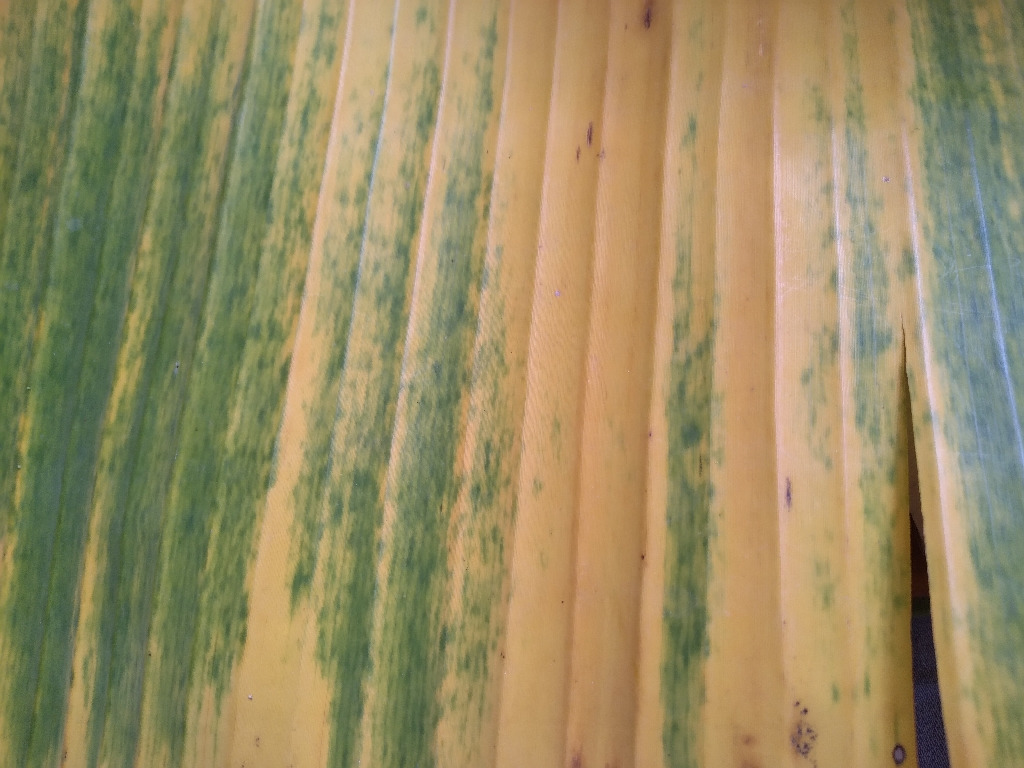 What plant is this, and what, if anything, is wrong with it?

banana, fusarium wilt race 1
